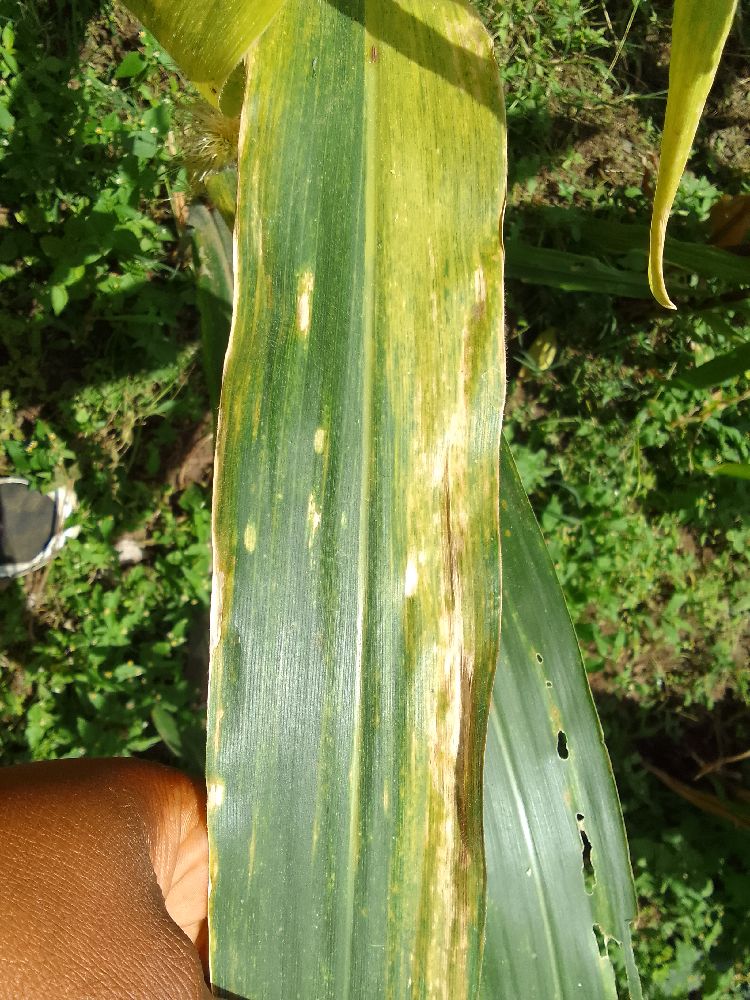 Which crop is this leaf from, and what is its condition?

maize, maize lethal necrosis
